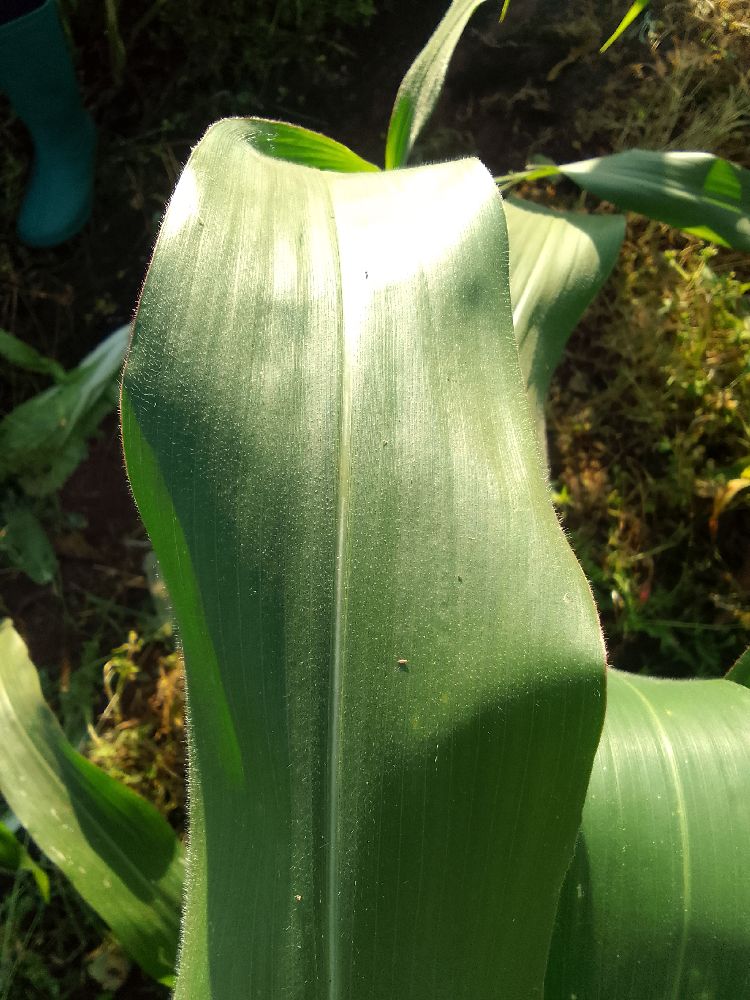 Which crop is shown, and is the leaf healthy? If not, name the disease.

maize, healthy
